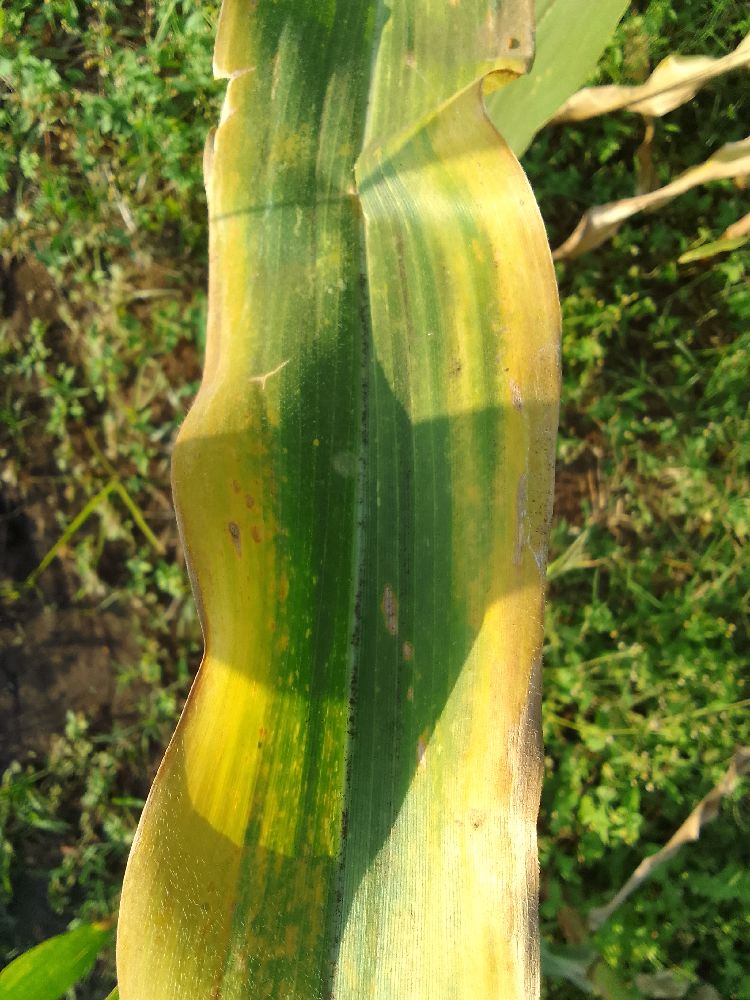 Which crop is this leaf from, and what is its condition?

maize, maize lethal necrosis
